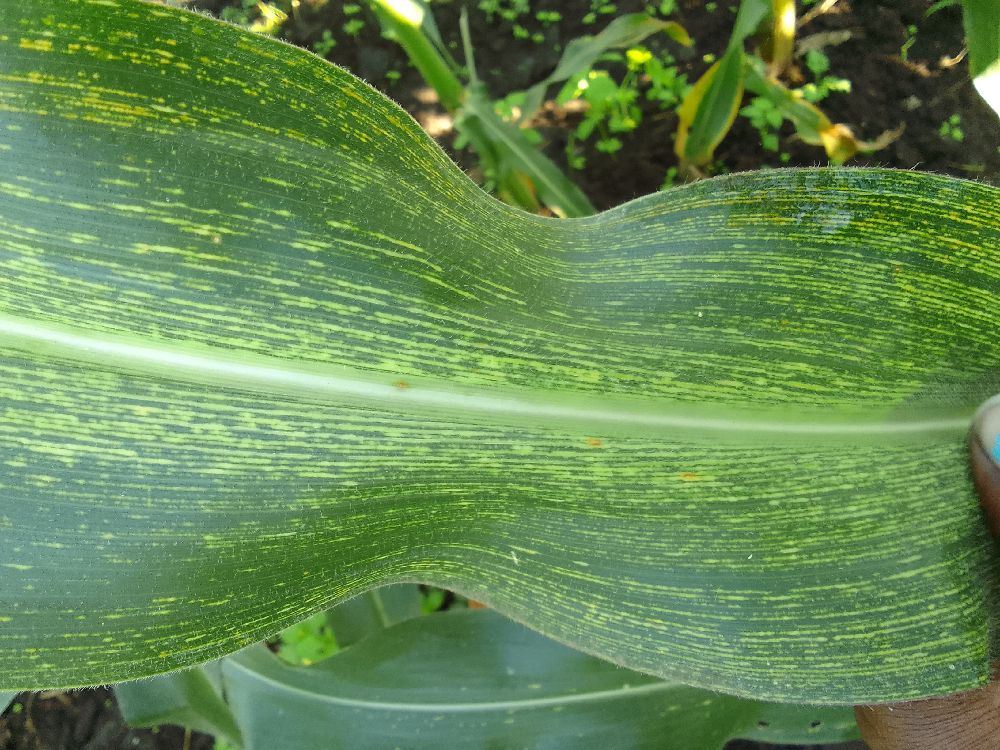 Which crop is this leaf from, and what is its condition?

maize, maize streak virus
